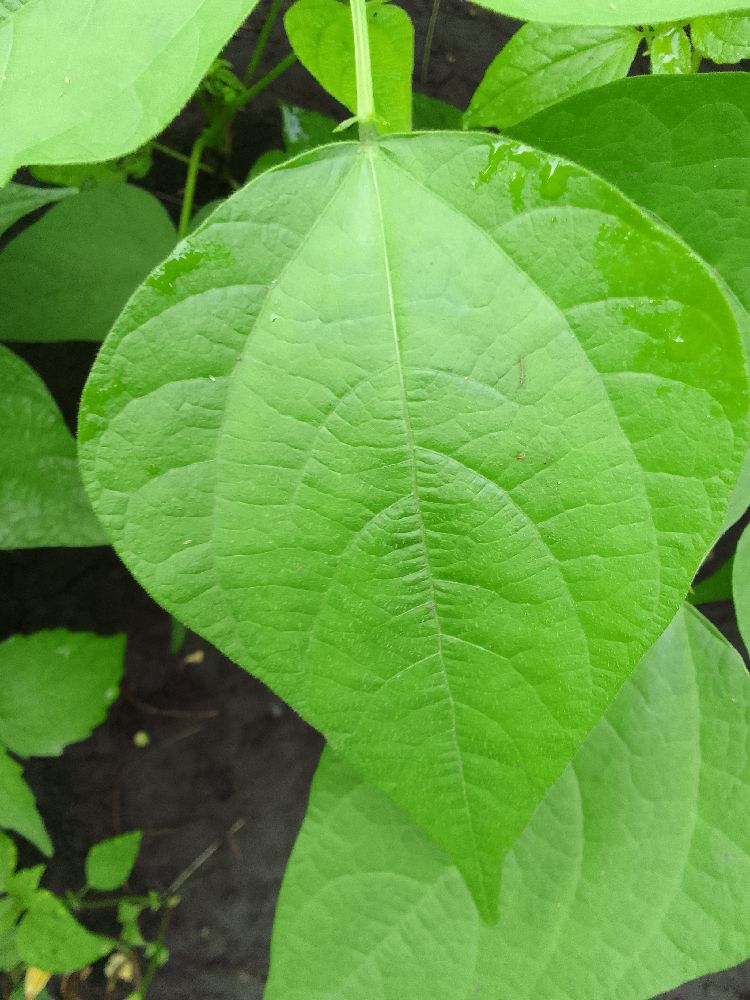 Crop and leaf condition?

common bean, healthy
